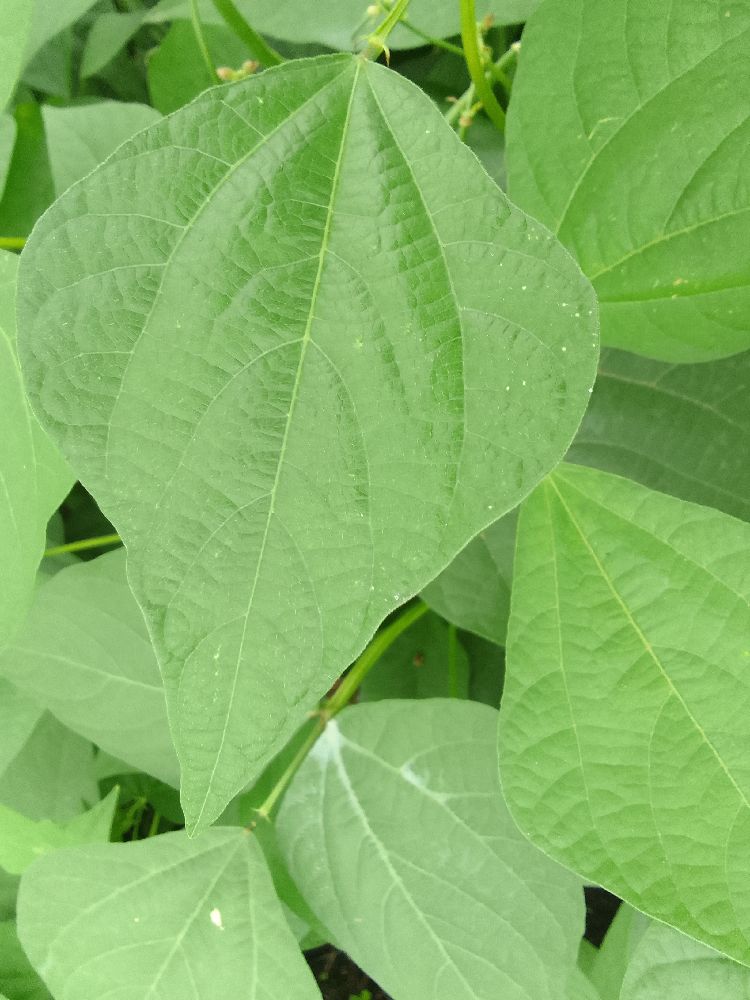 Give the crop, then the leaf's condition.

common bean, healthy
